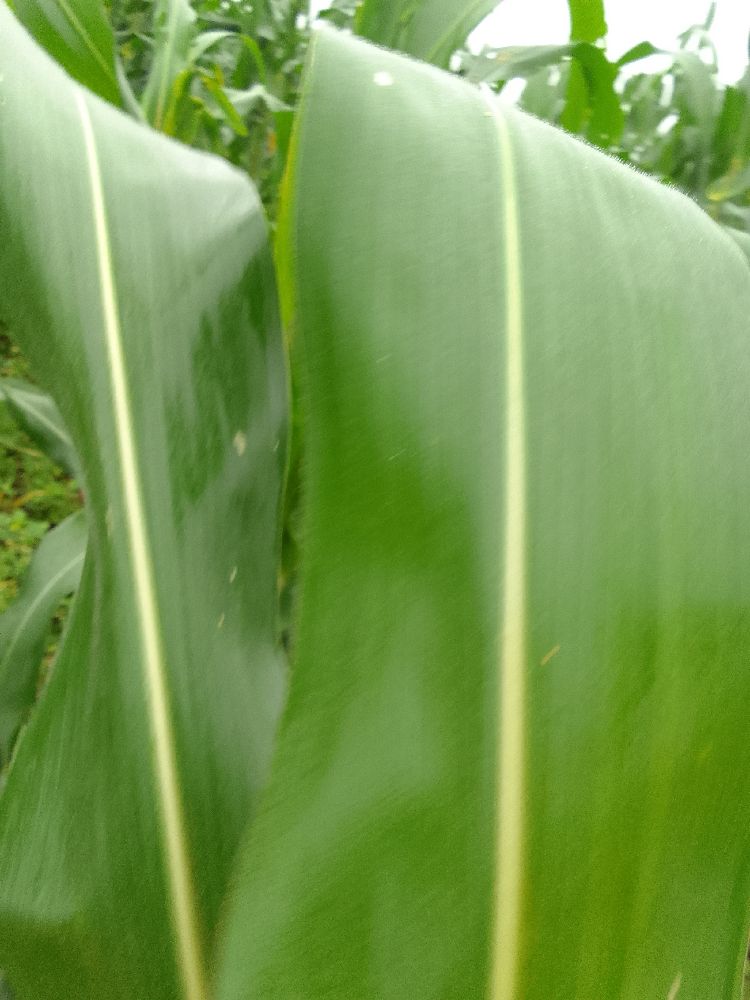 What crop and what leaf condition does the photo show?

maize, healthy
